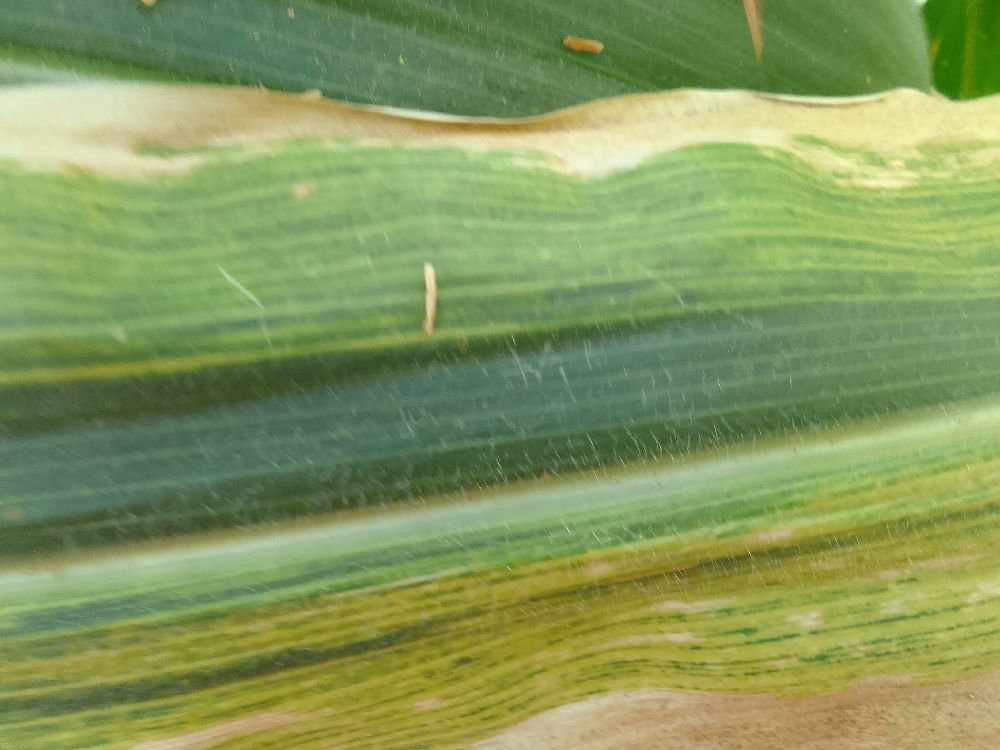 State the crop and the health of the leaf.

maize, maize lethal necrosis
